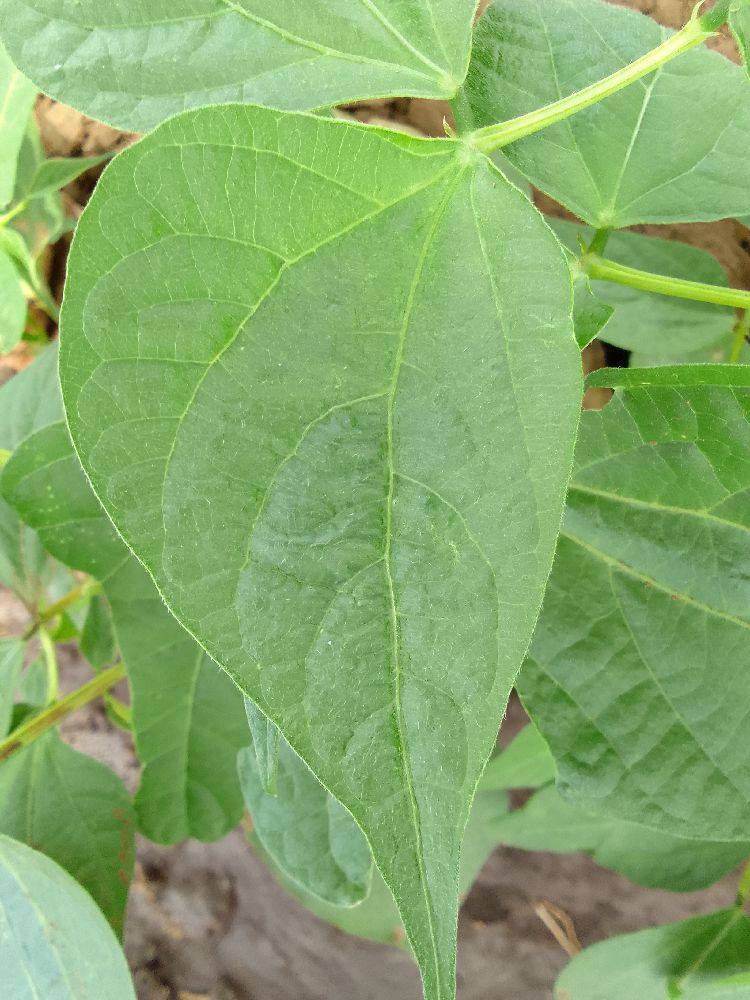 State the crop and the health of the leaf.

common bean, healthy
